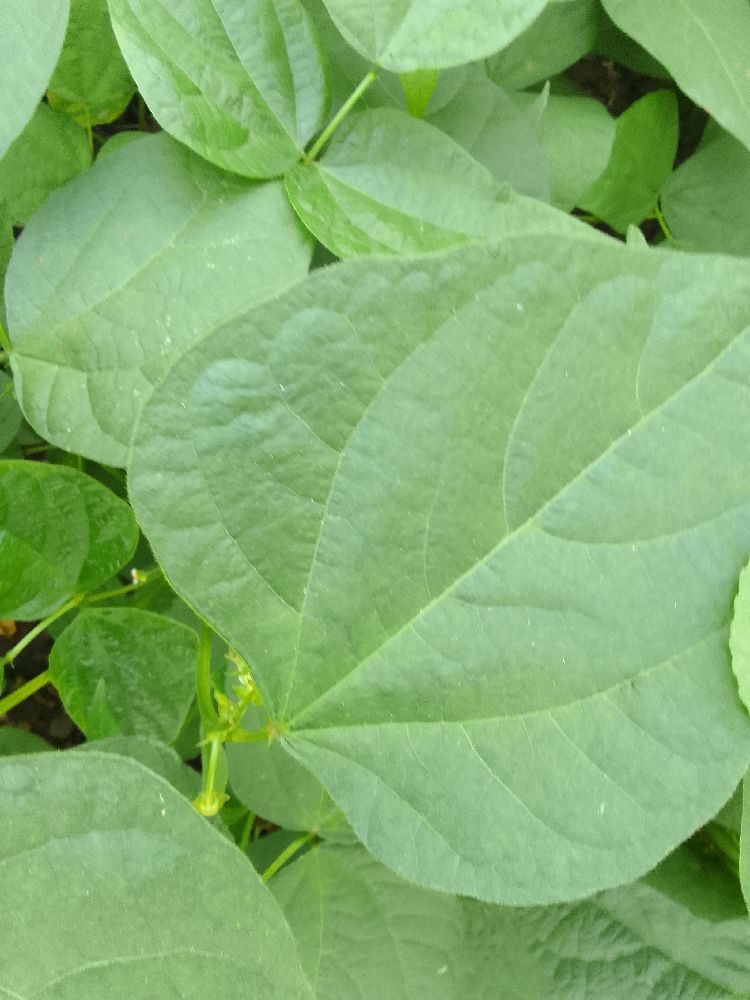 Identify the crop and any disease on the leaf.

common bean, healthy
